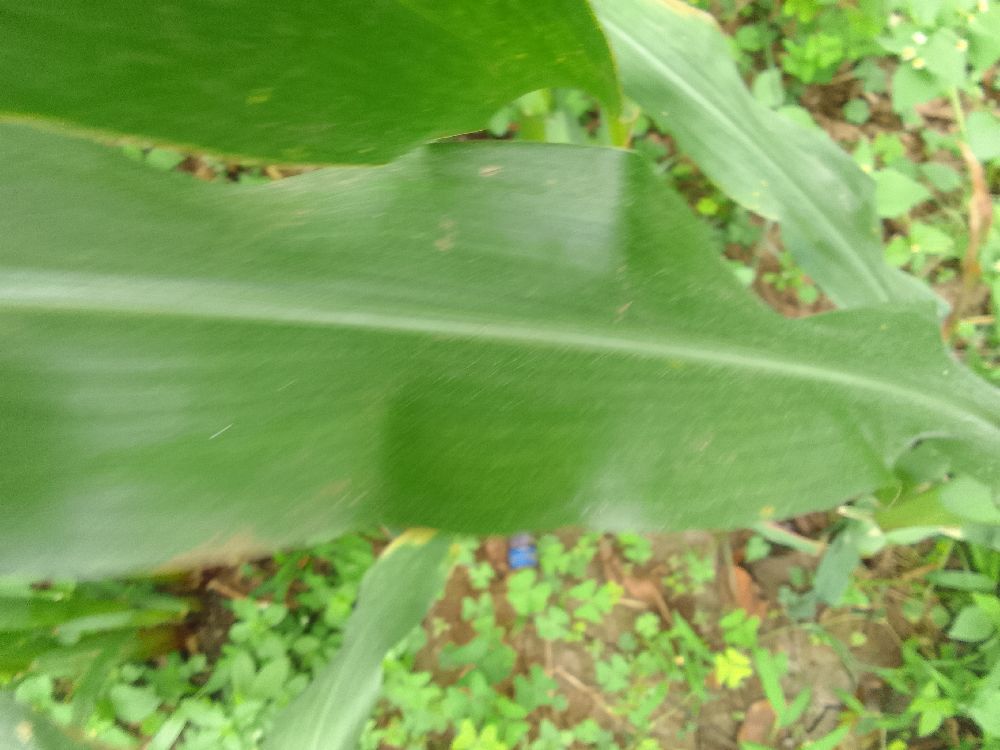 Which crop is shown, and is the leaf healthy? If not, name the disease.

maize, healthy
